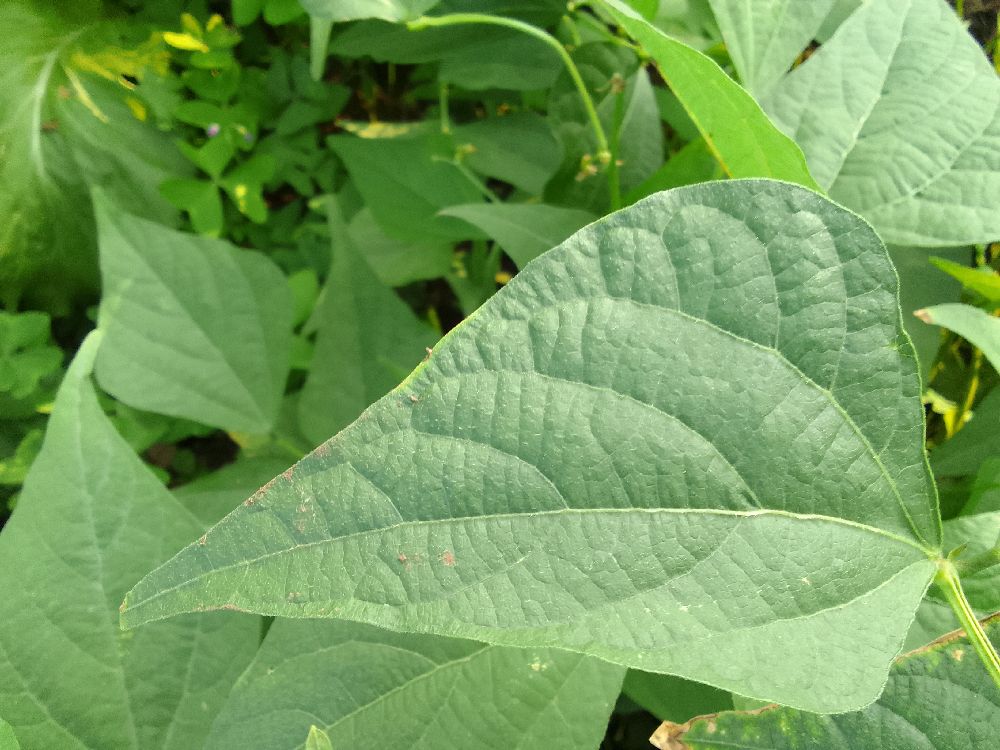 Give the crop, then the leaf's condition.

common bean, healthy
